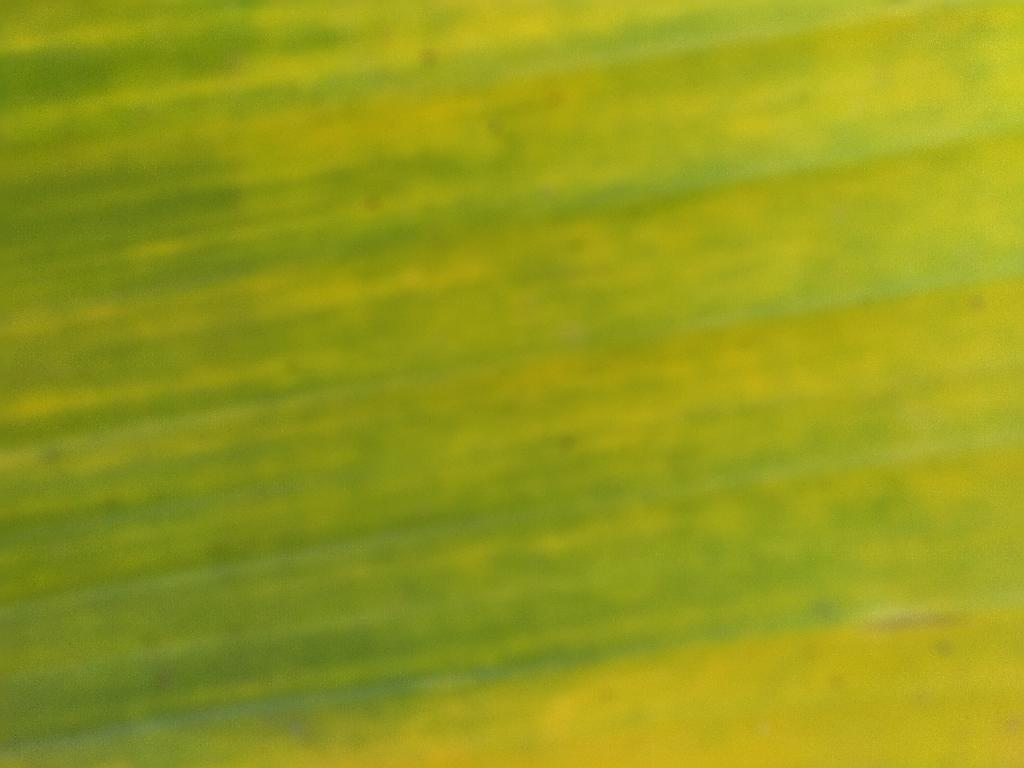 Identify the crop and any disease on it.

banana, fusarium wilt race 1
